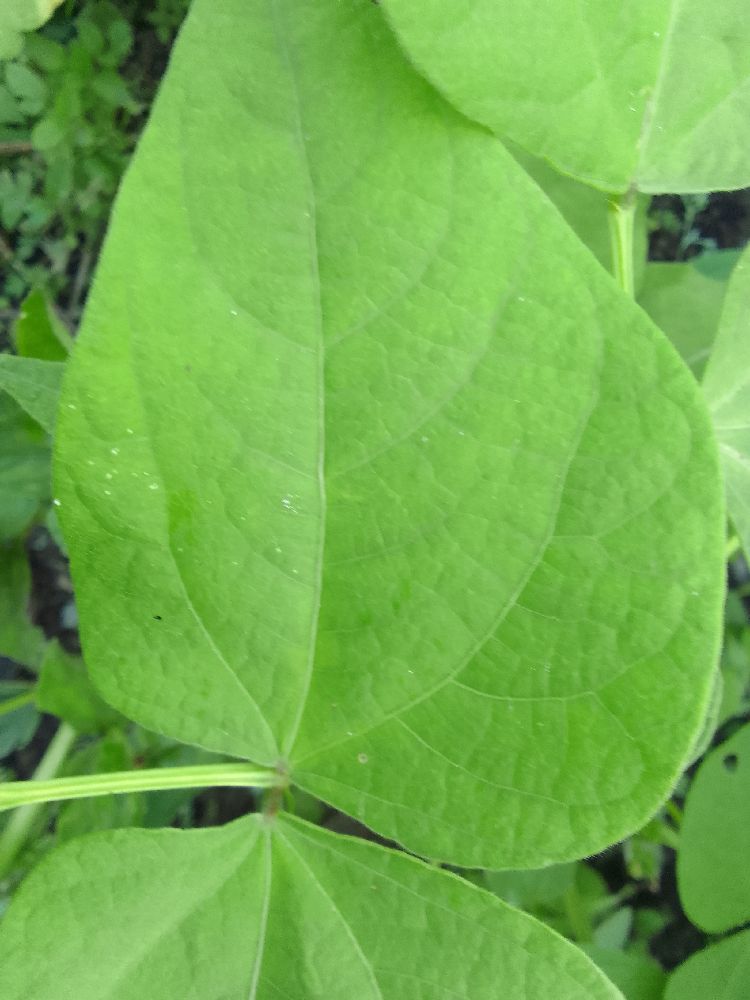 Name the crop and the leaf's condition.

common bean, healthy
